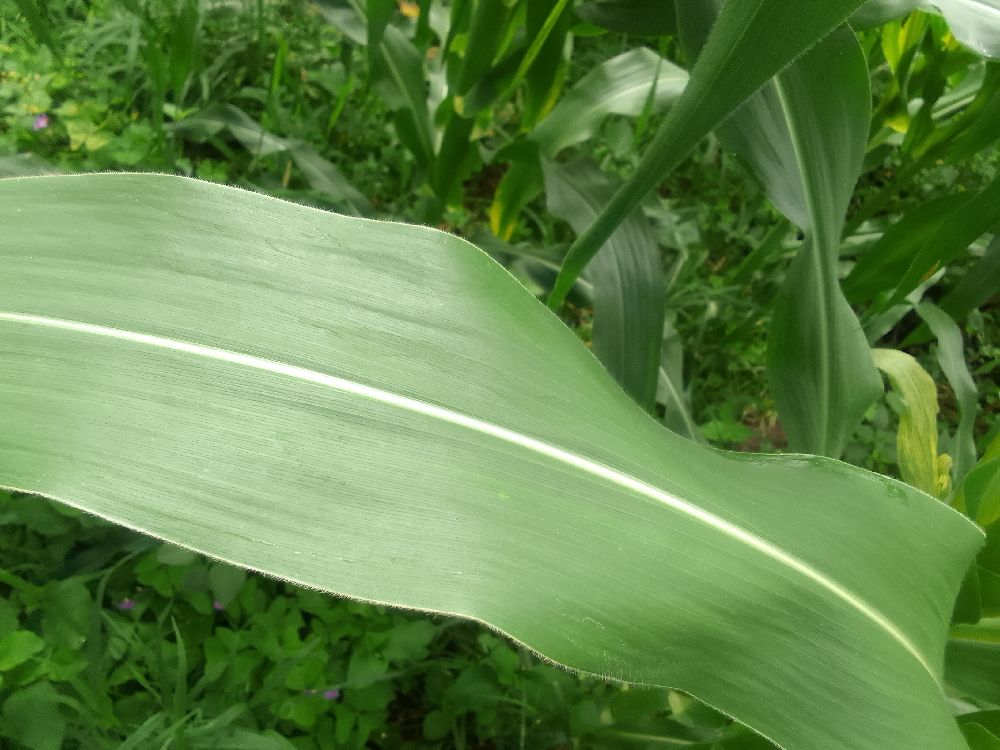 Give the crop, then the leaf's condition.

maize, healthy
